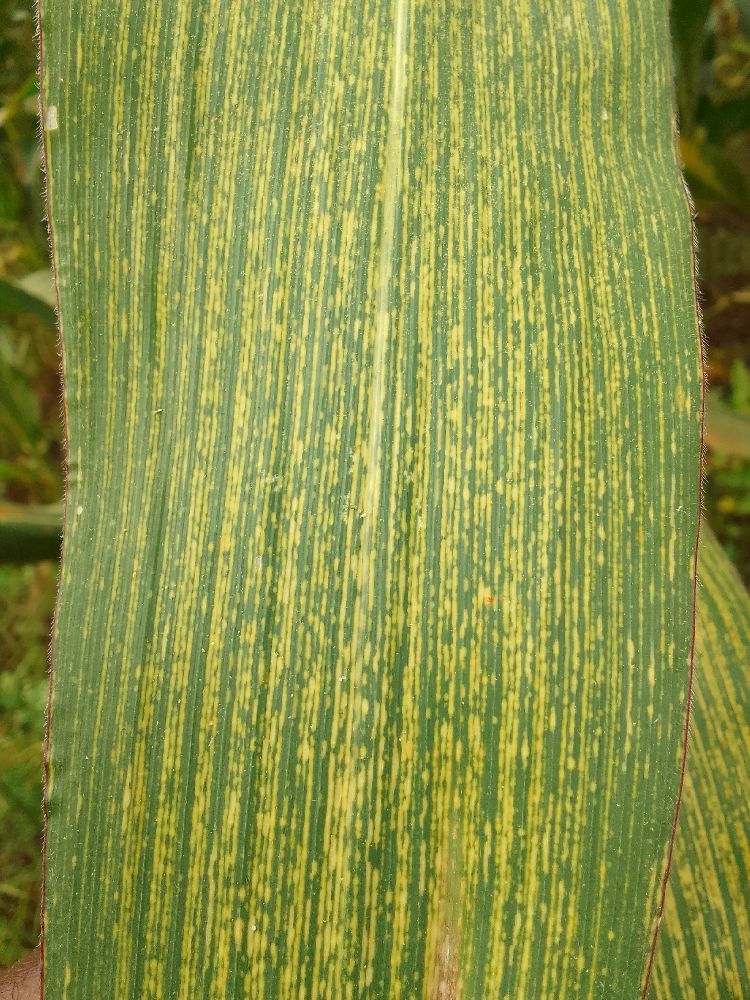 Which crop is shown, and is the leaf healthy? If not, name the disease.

maize, maize streak virus
